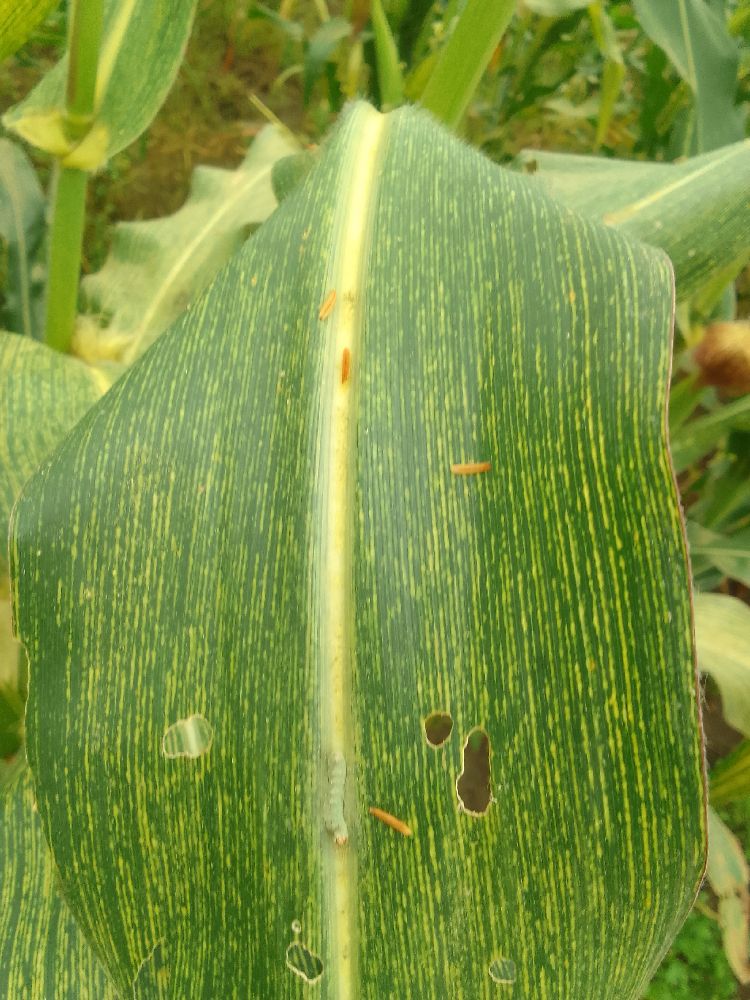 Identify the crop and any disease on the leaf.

maize, maize streak virus
